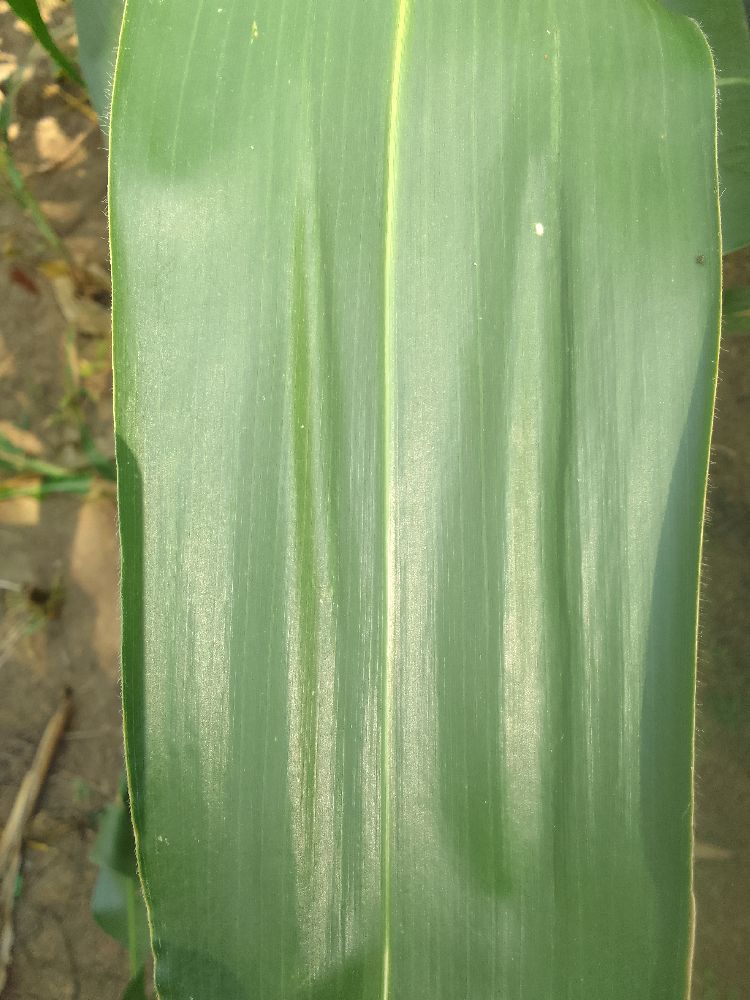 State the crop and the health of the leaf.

maize, healthy
